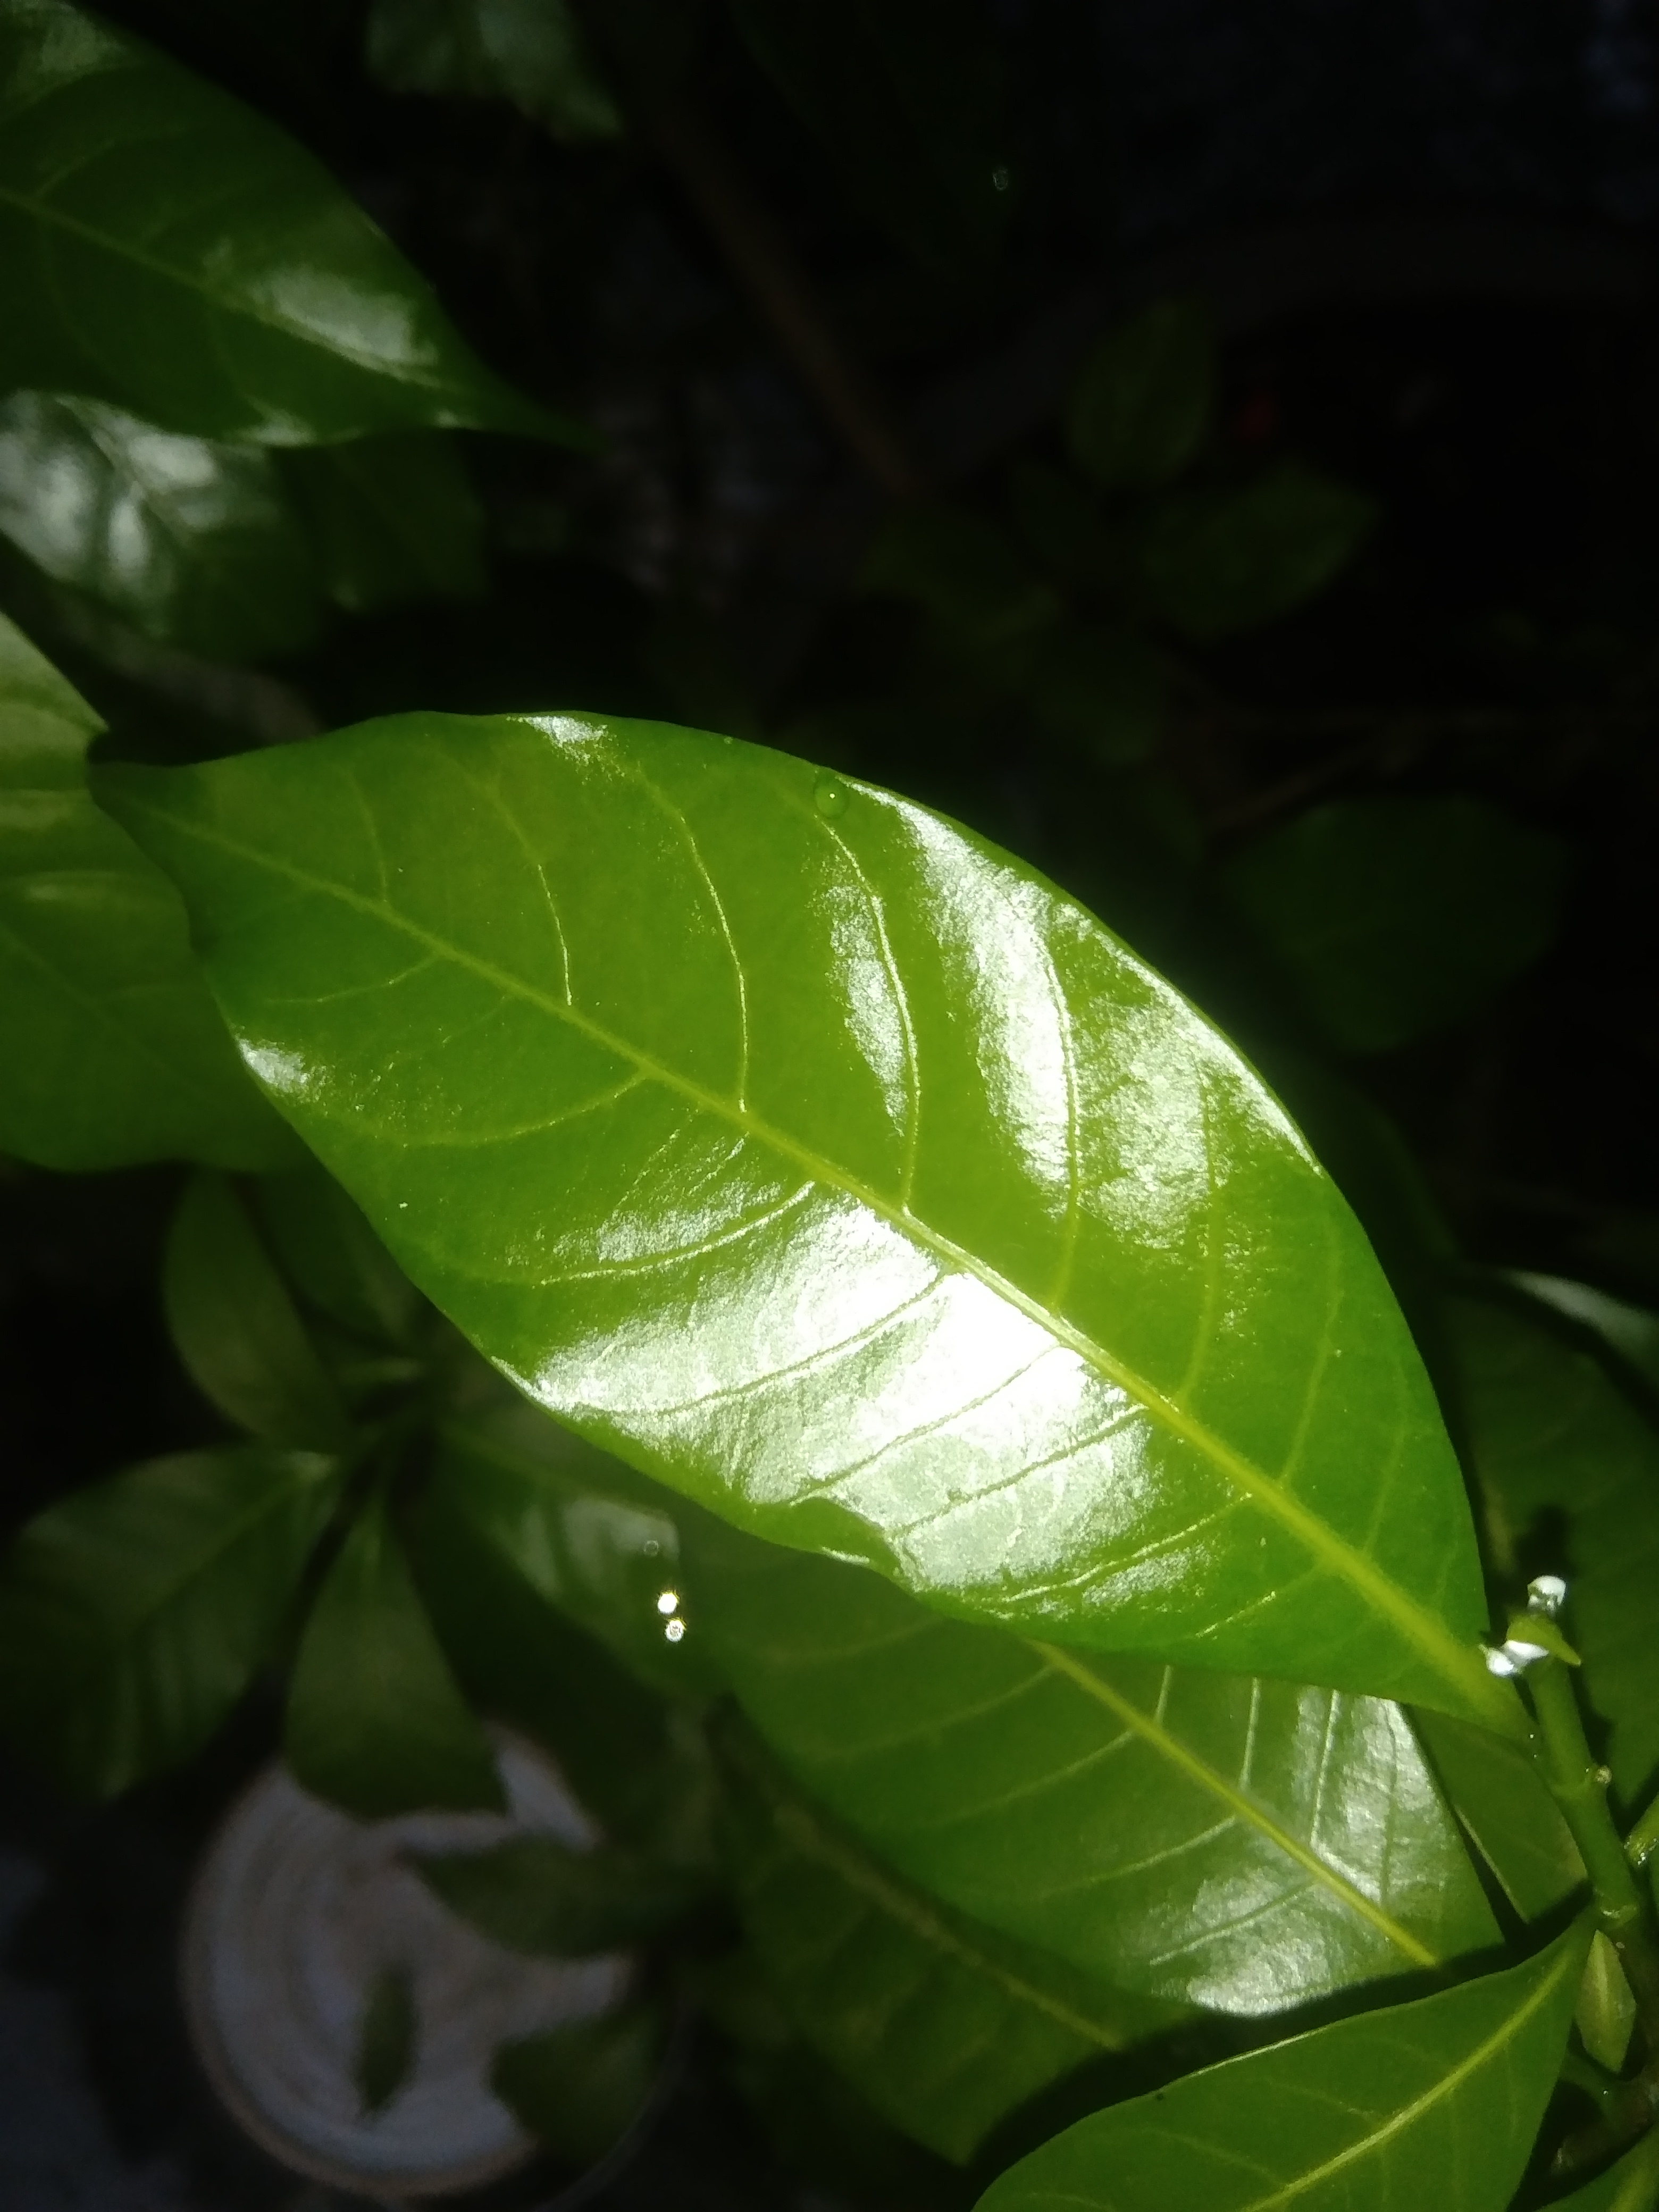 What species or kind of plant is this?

togor
